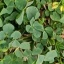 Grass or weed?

unstructured weed
